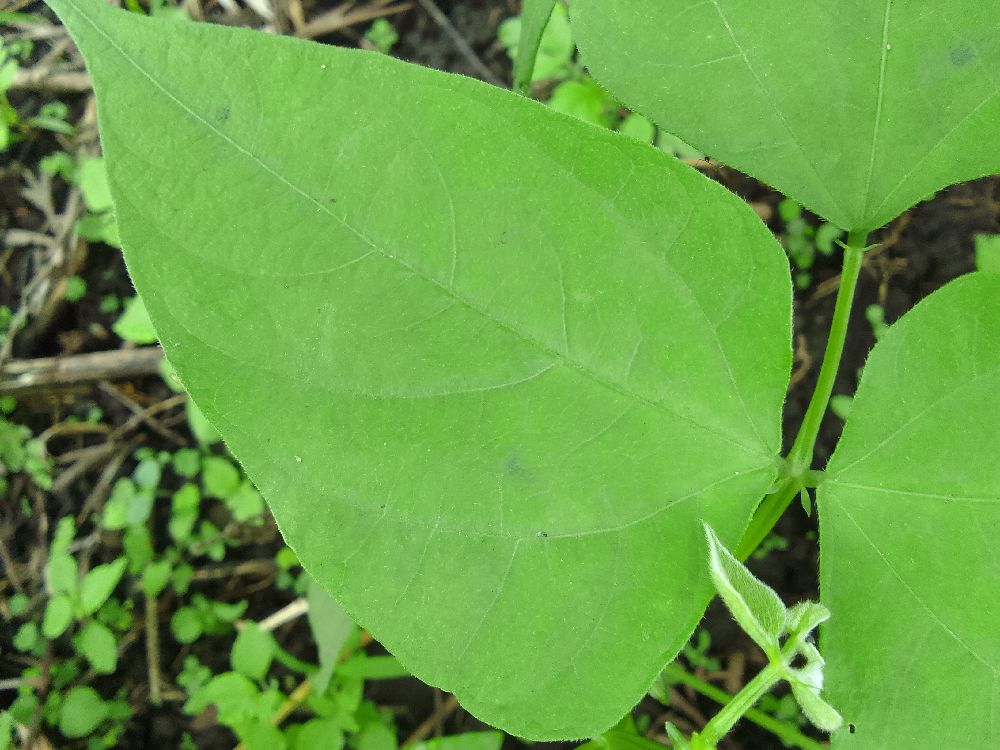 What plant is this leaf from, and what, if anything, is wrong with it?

common bean, healthy
